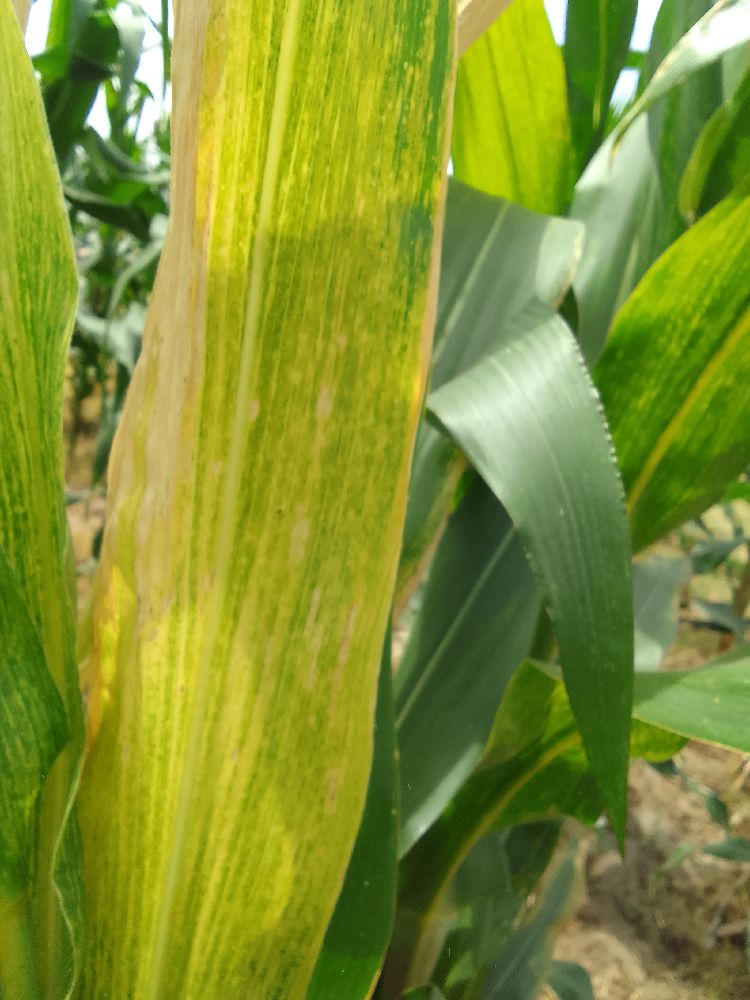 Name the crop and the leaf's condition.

maize, maize lethal necrosis
